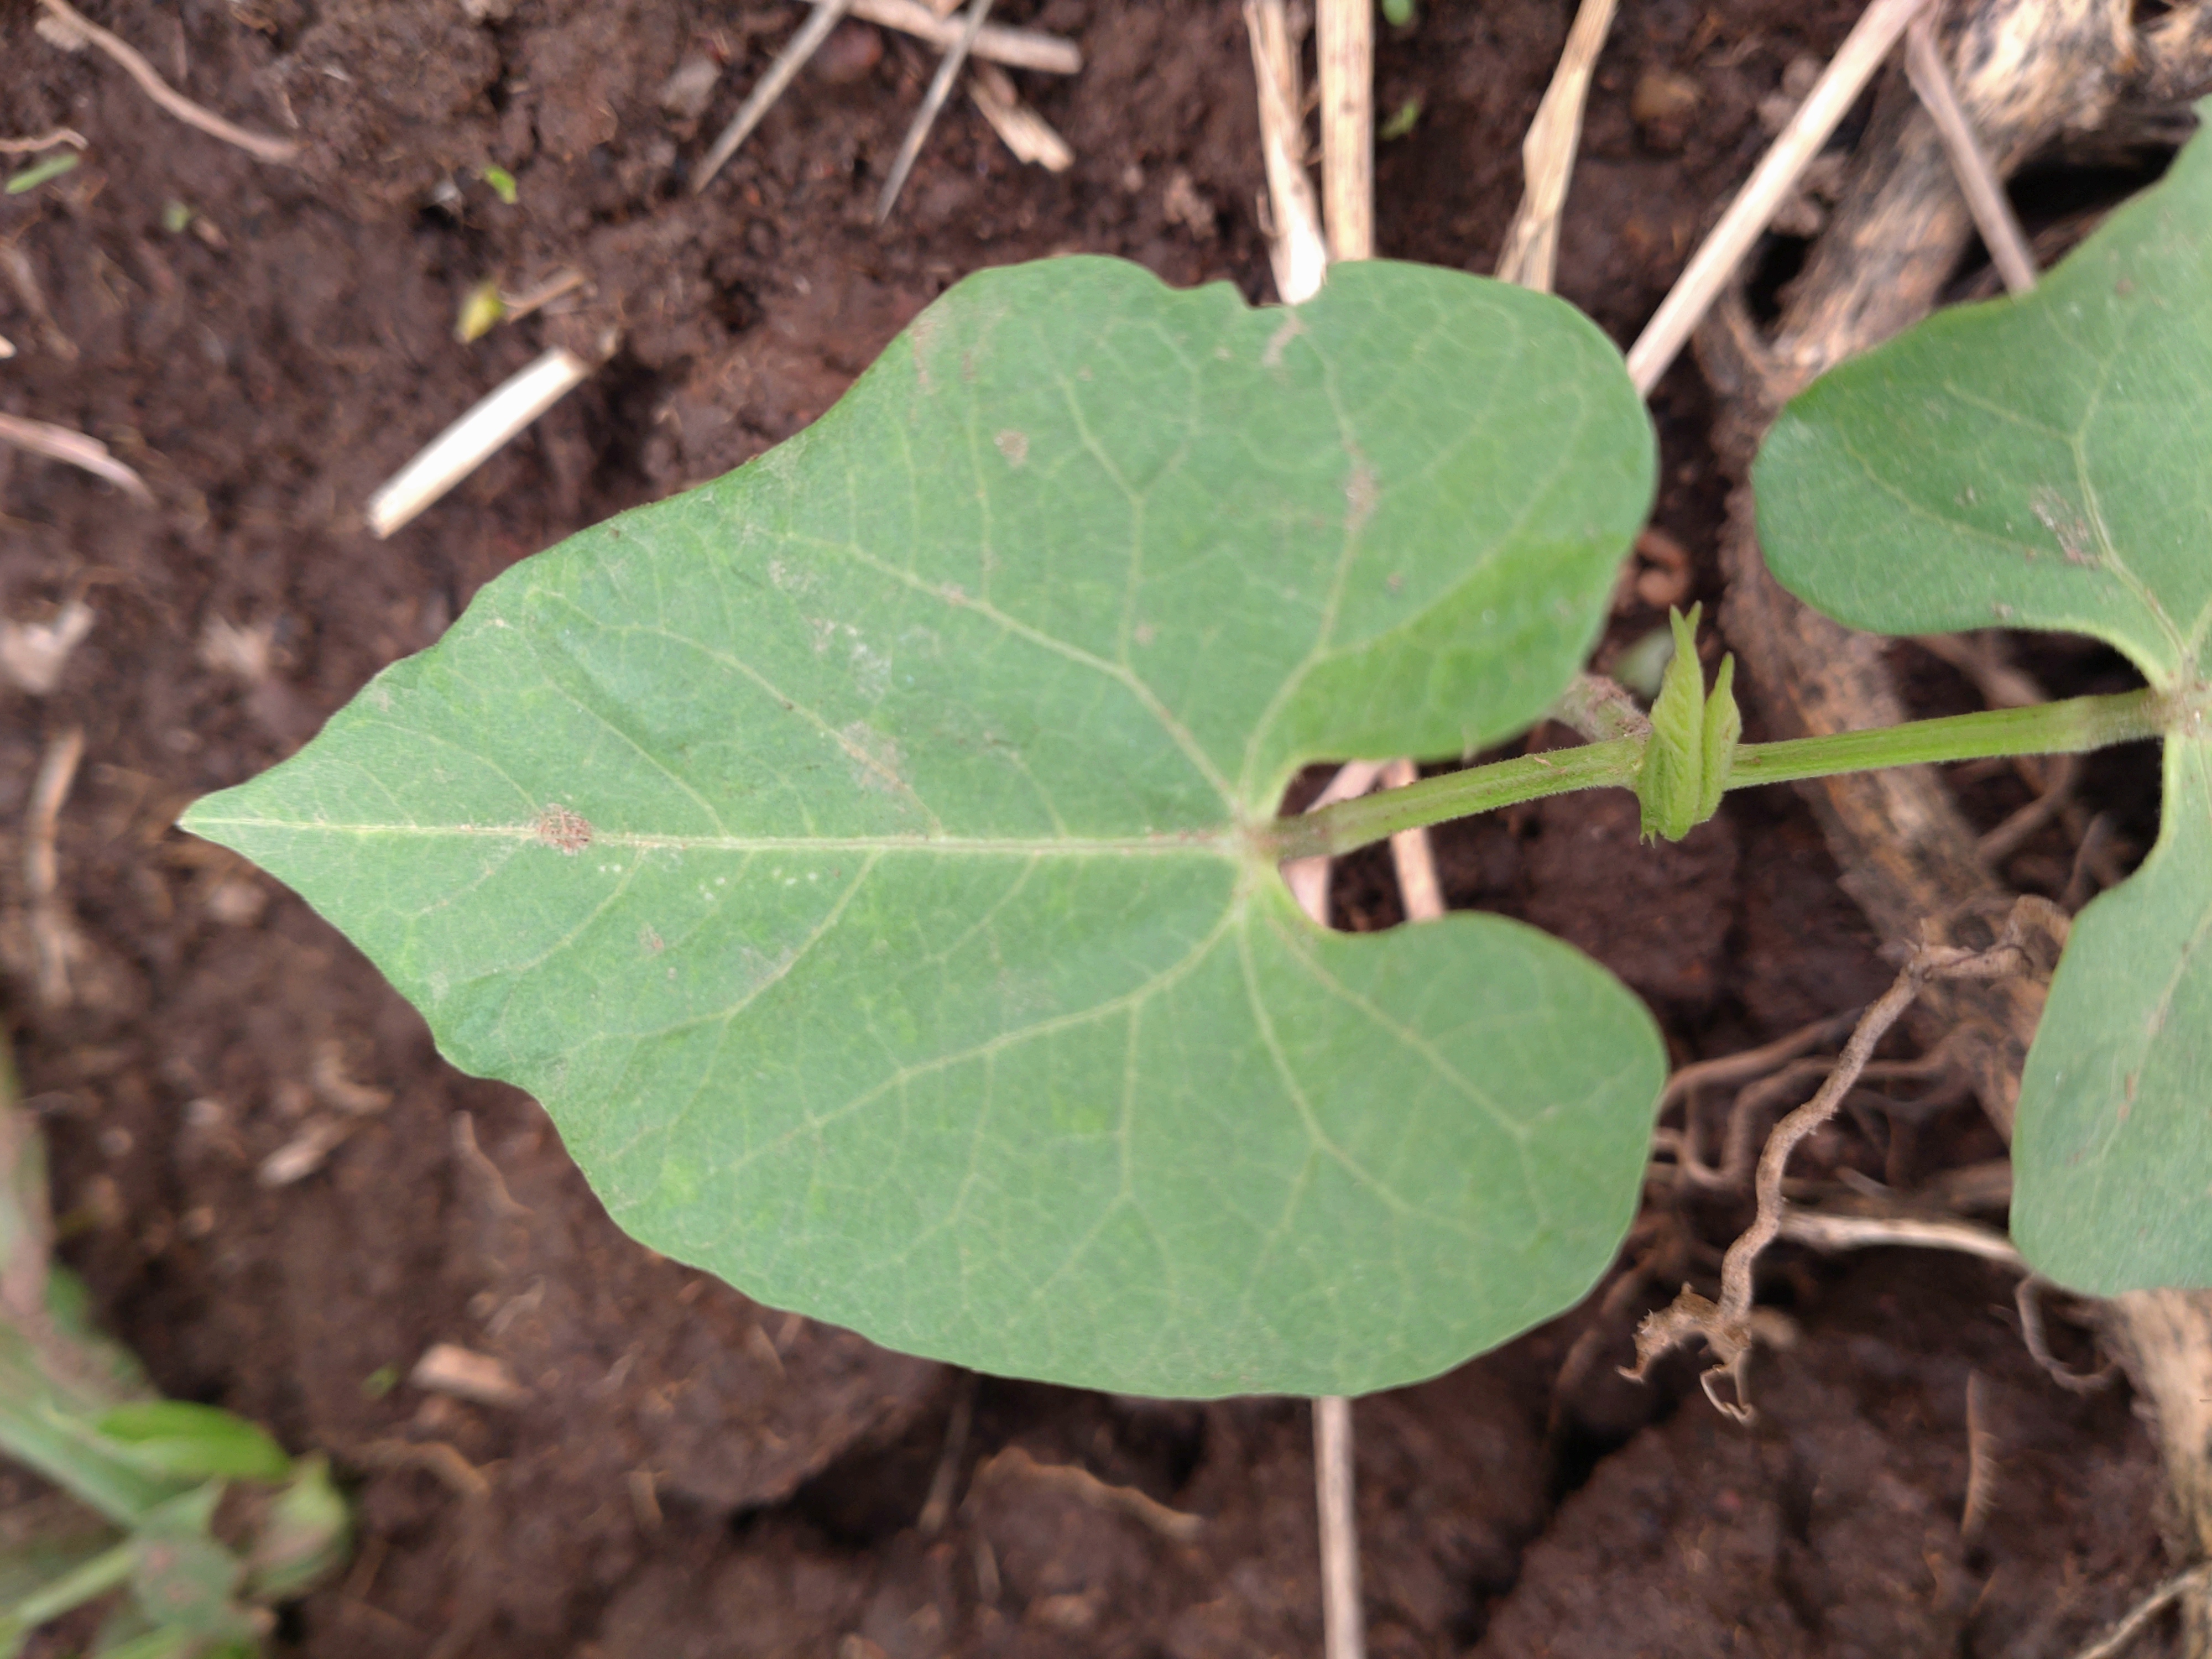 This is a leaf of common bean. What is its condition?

healthy
